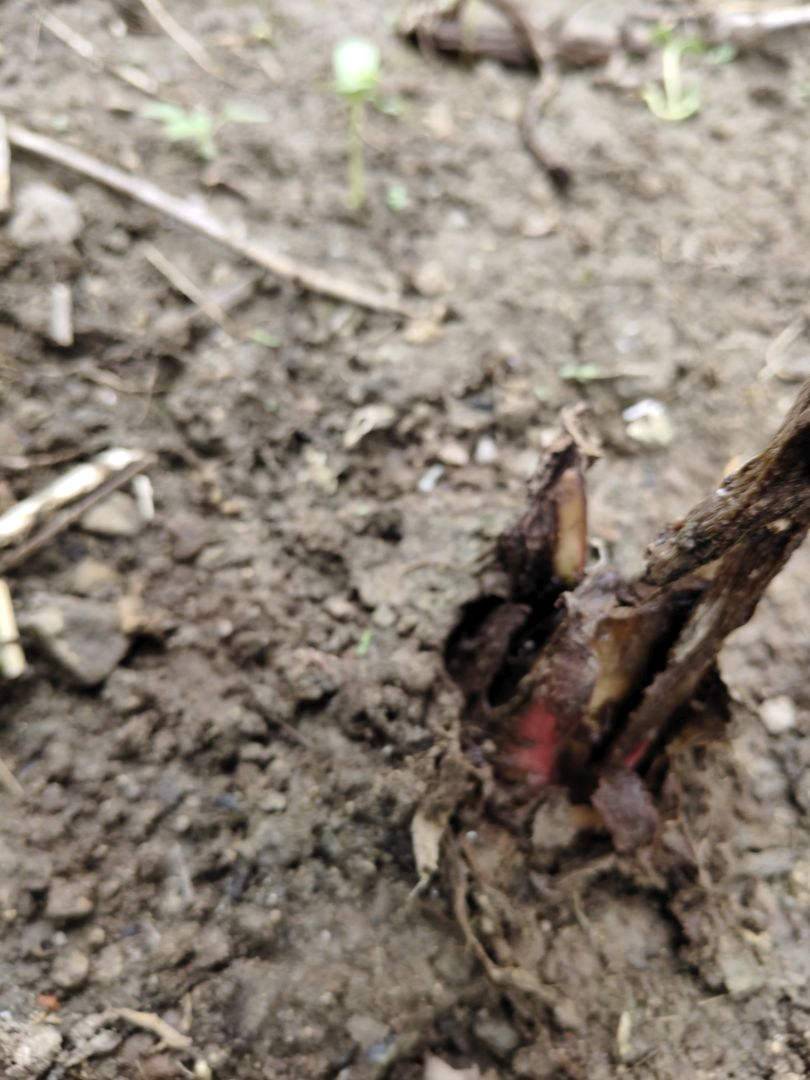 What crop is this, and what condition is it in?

taro, root rot
